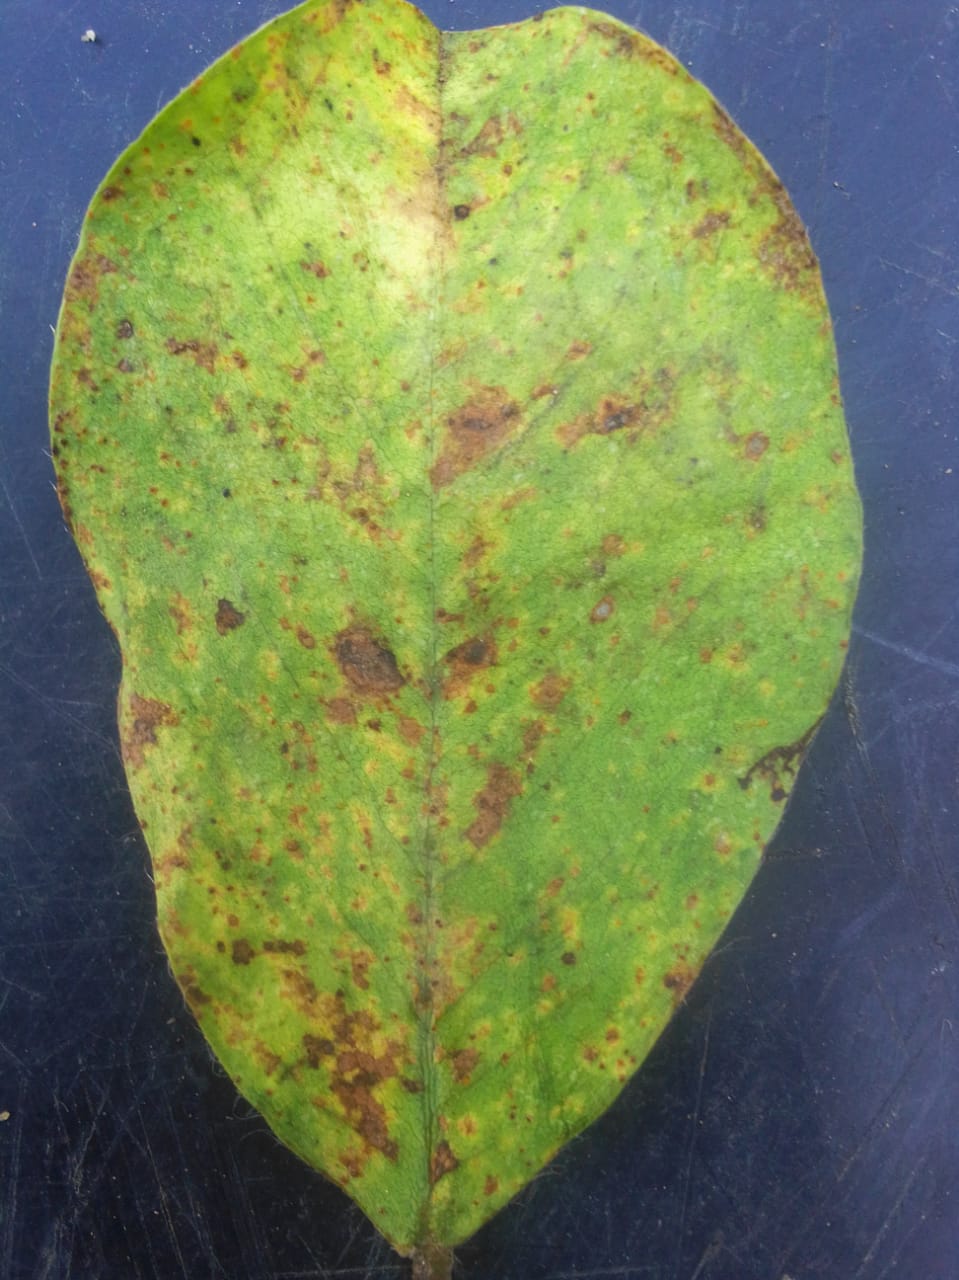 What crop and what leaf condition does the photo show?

peanut, passalora arachidicola
